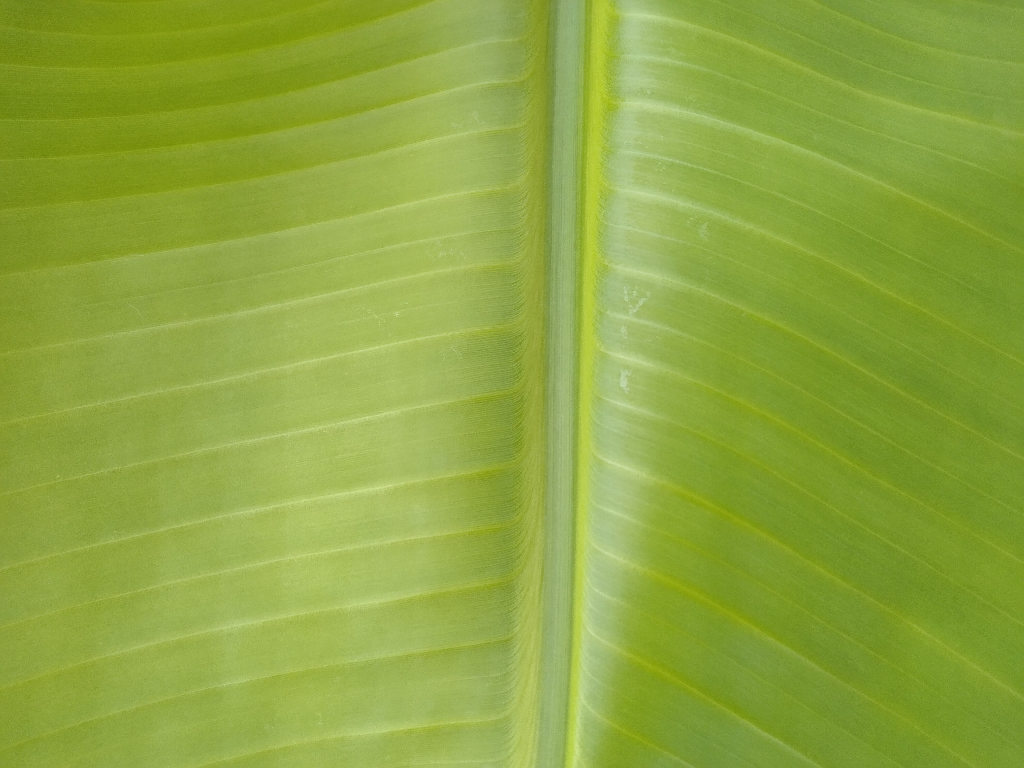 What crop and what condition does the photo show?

banana, healthy
